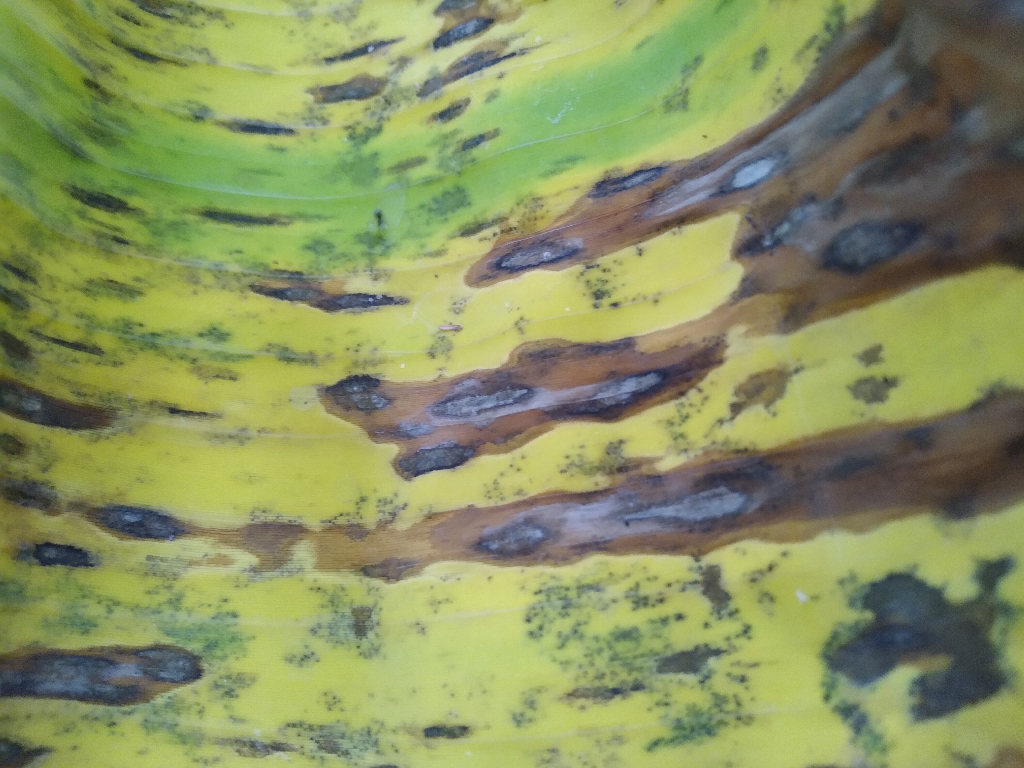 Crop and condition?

banana, black sigatoka
